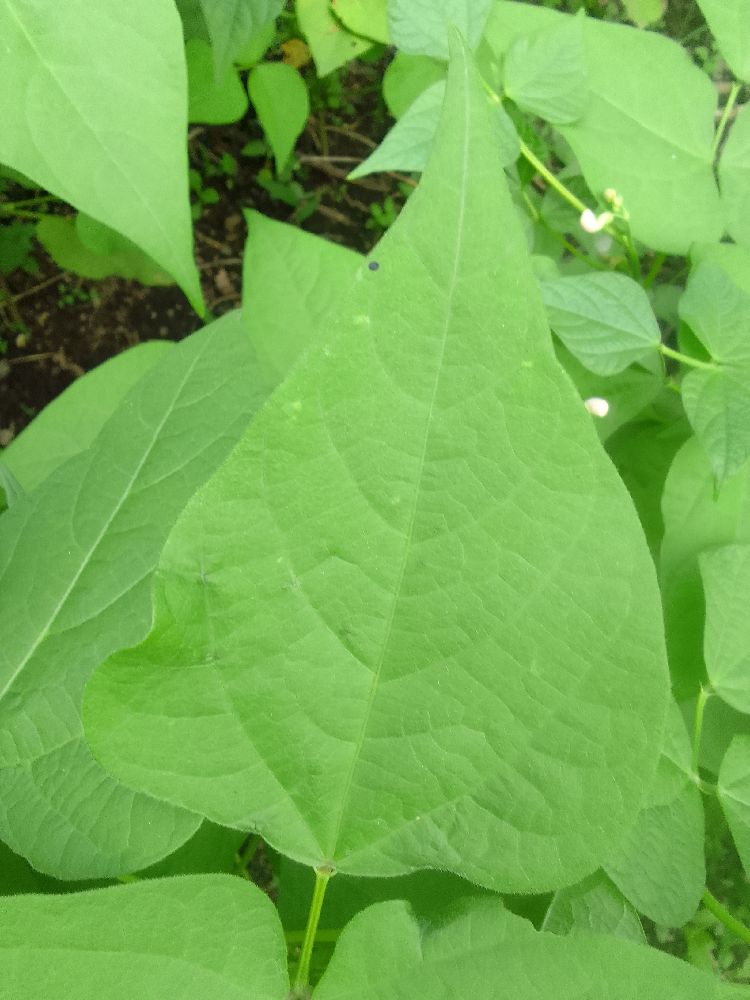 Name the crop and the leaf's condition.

common bean, healthy
